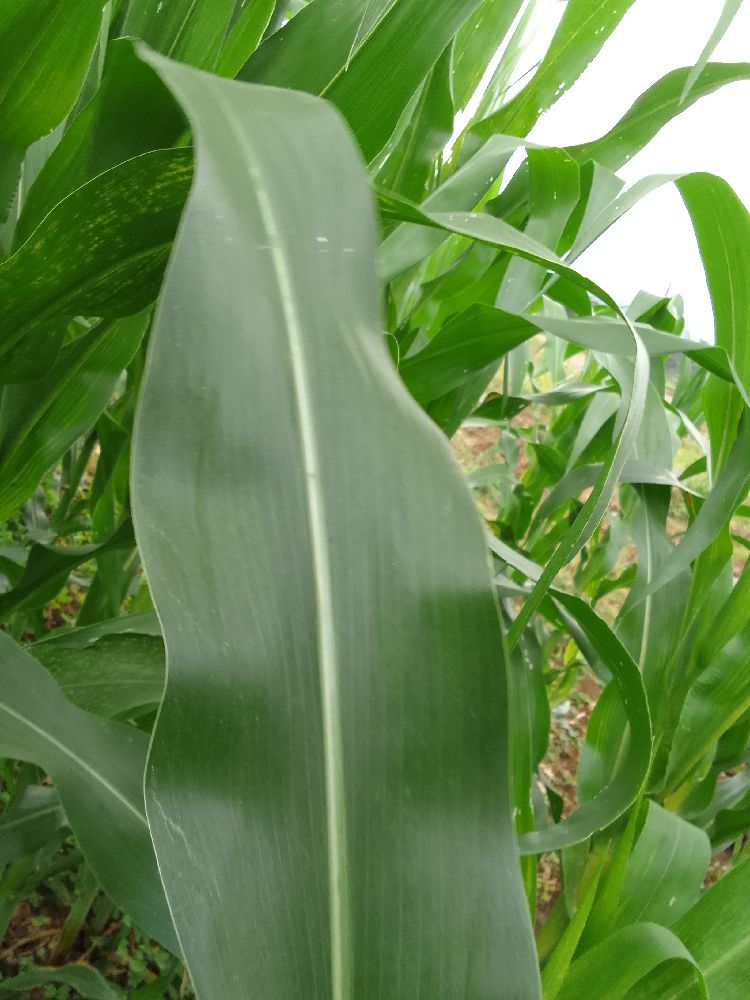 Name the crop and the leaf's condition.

maize, healthy
